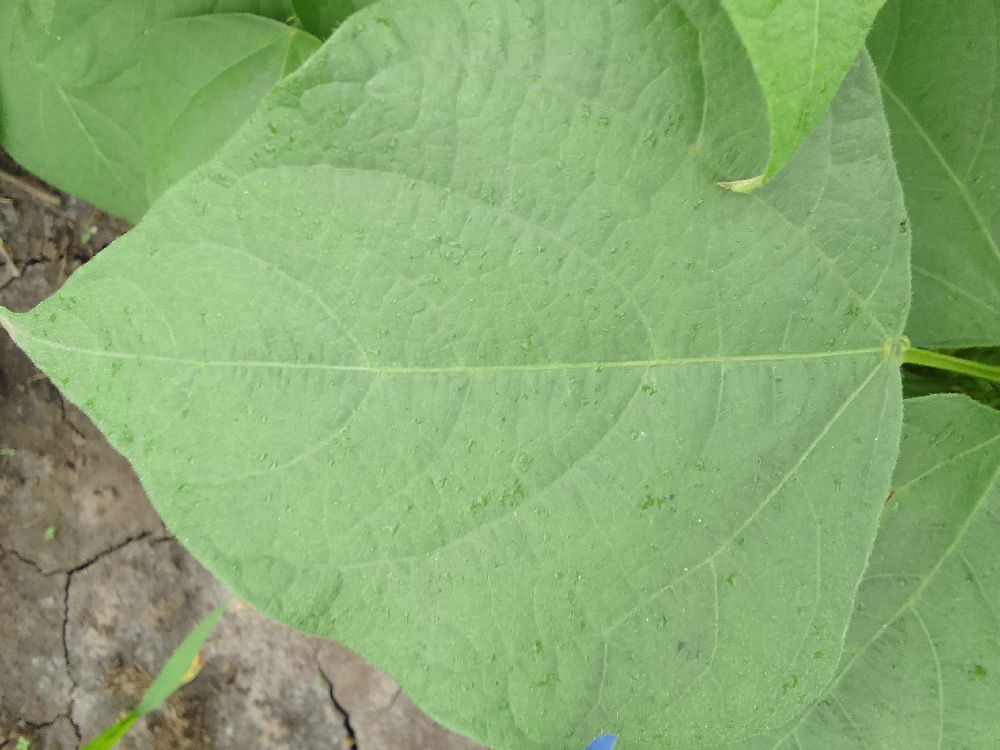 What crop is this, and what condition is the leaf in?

common bean, healthy
